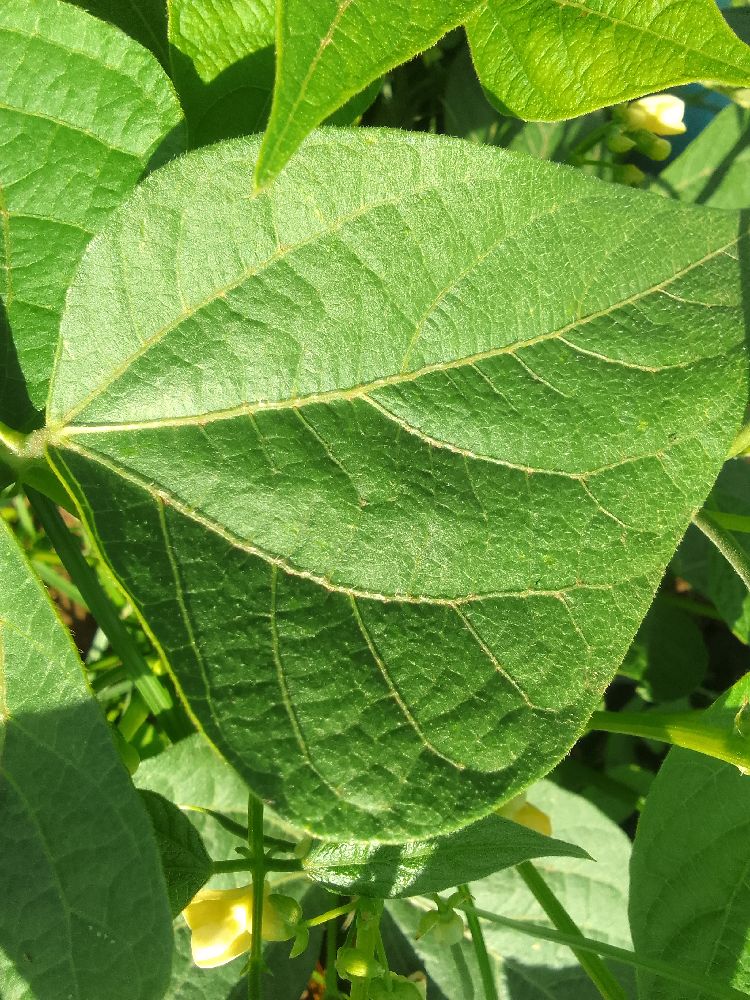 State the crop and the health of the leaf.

common bean, healthy
